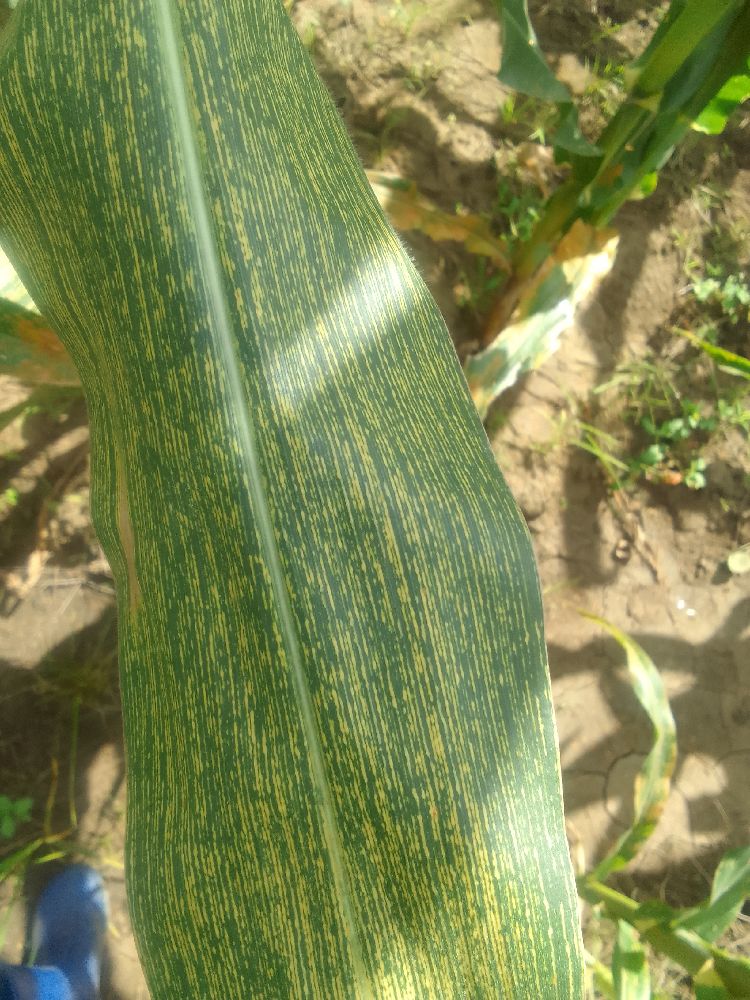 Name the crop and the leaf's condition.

maize, maize streak virus
